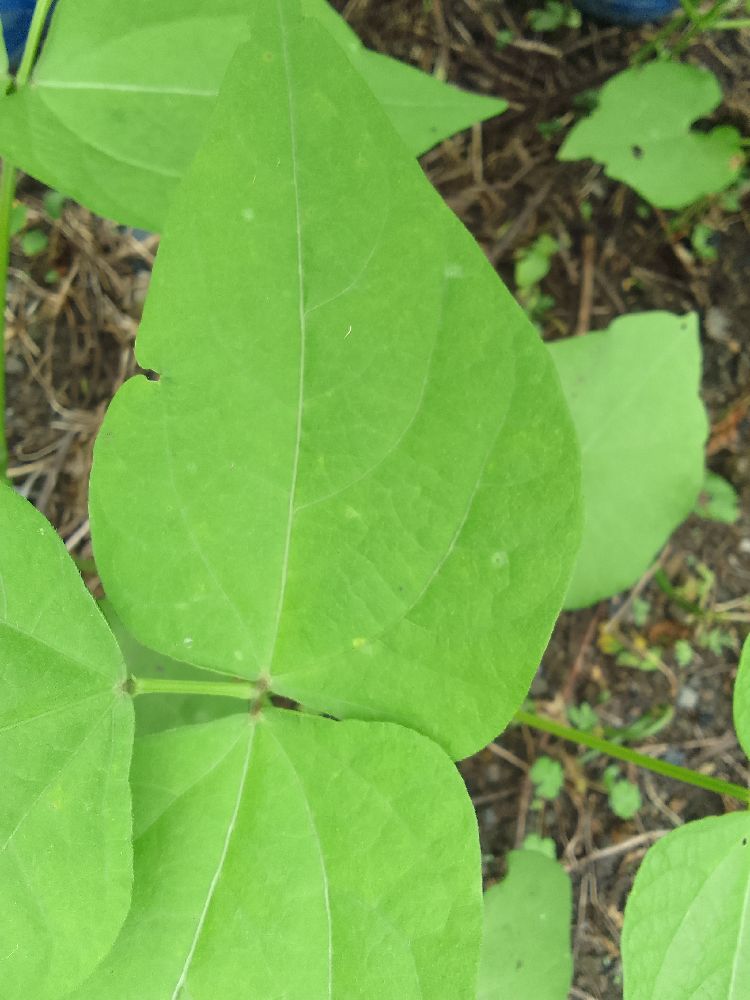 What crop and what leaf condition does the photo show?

common bean, healthy
